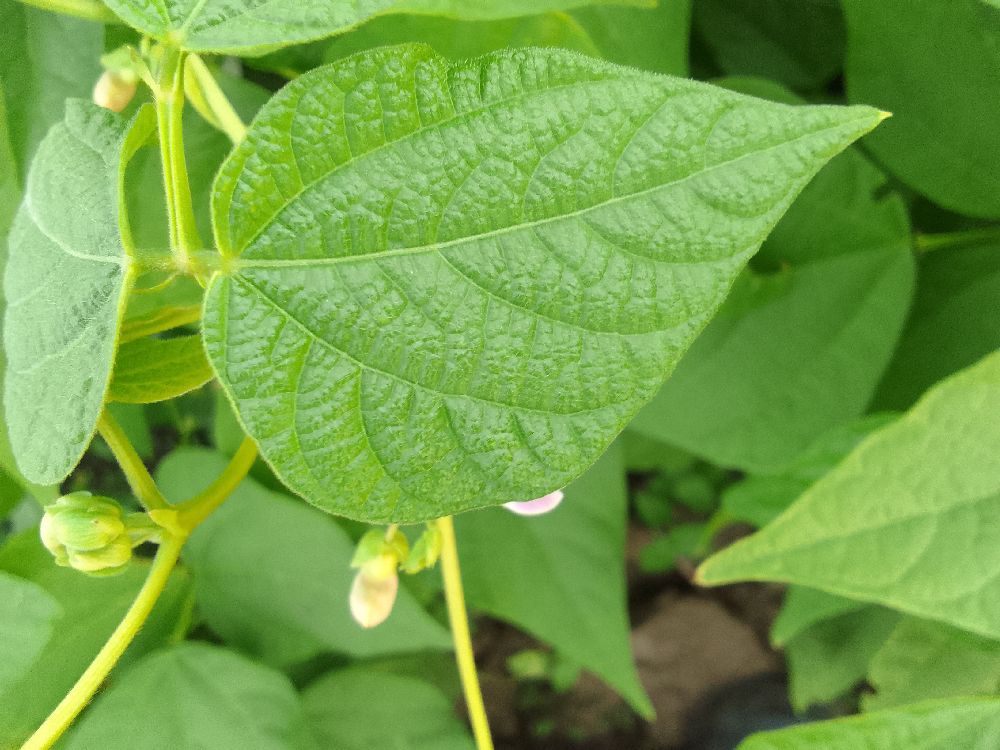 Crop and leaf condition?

common bean, healthy
